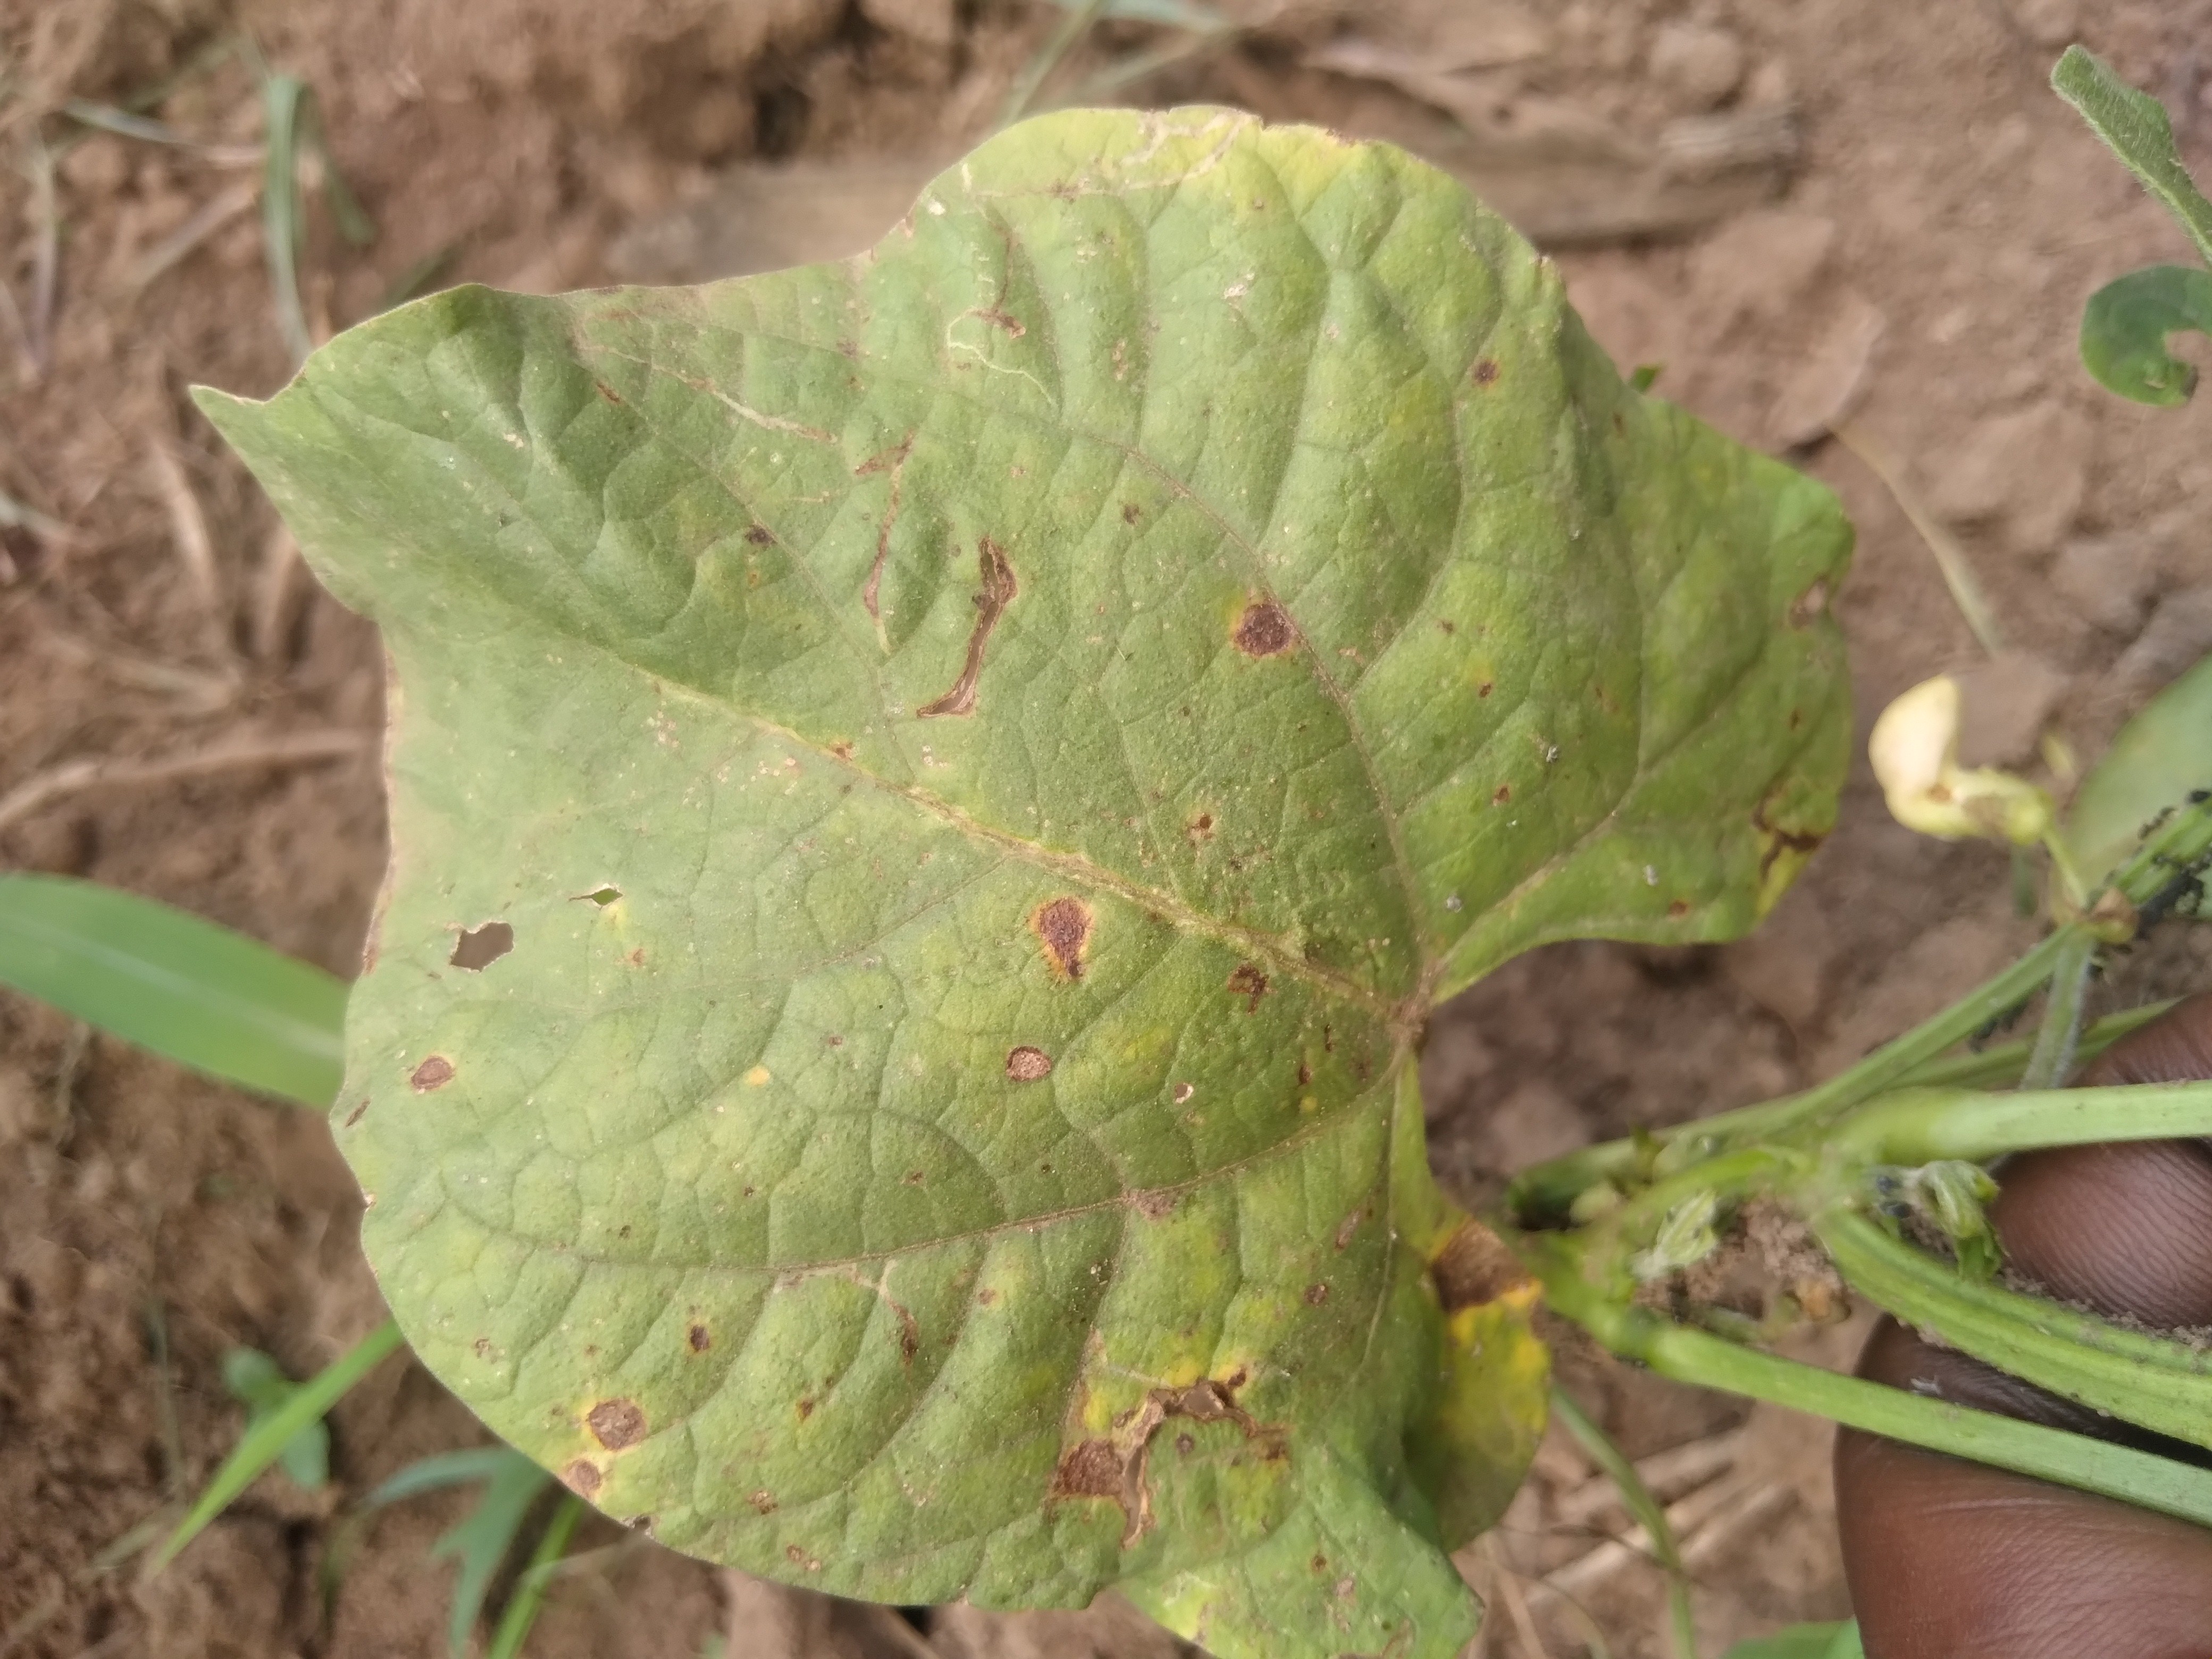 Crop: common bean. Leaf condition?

rust
